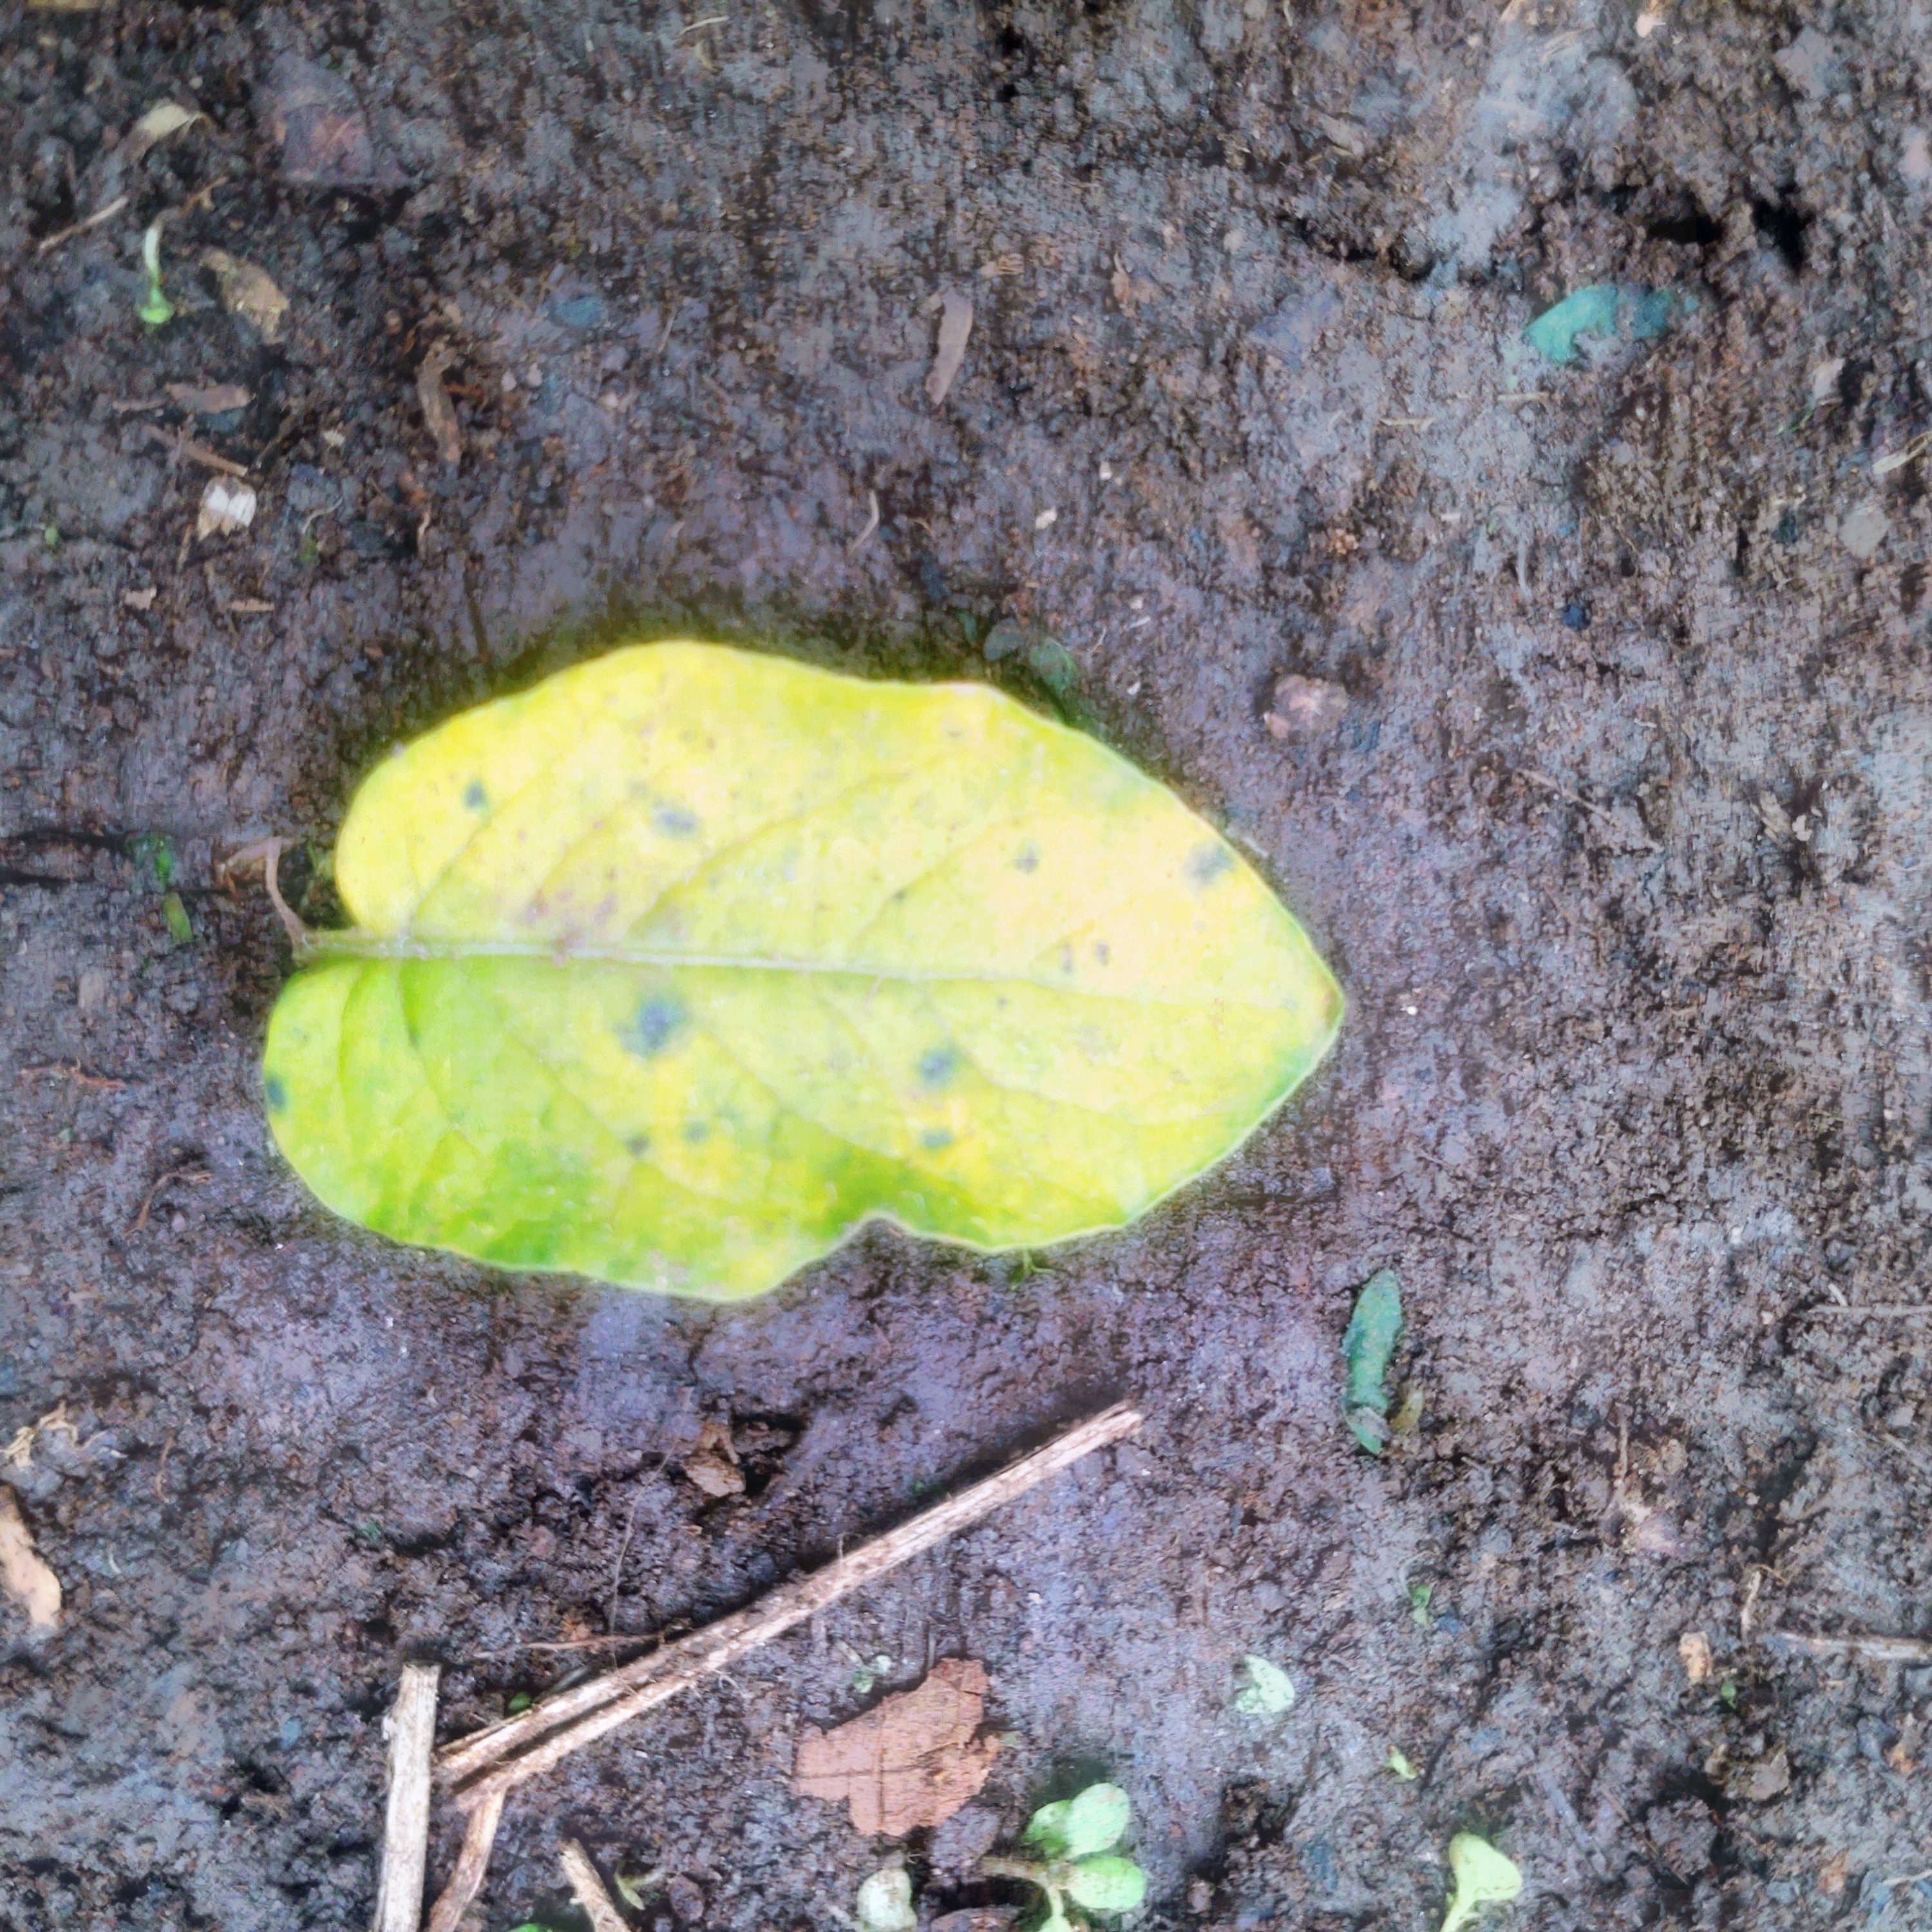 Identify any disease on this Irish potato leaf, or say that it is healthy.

late blight
